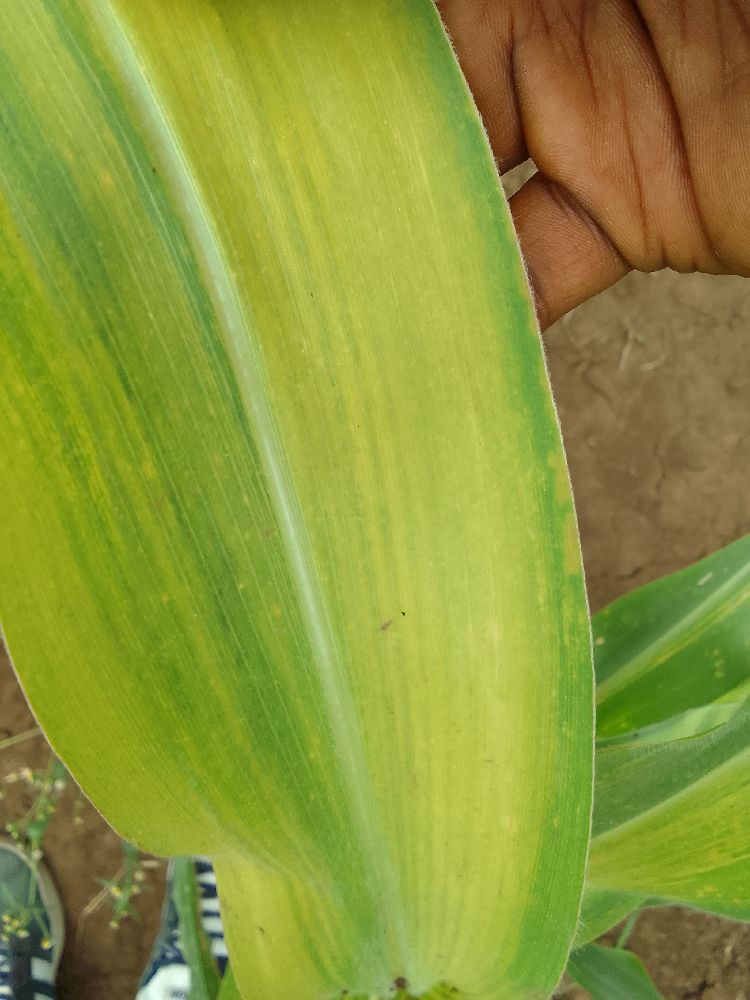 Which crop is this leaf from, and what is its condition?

maize, maize lethal necrosis
